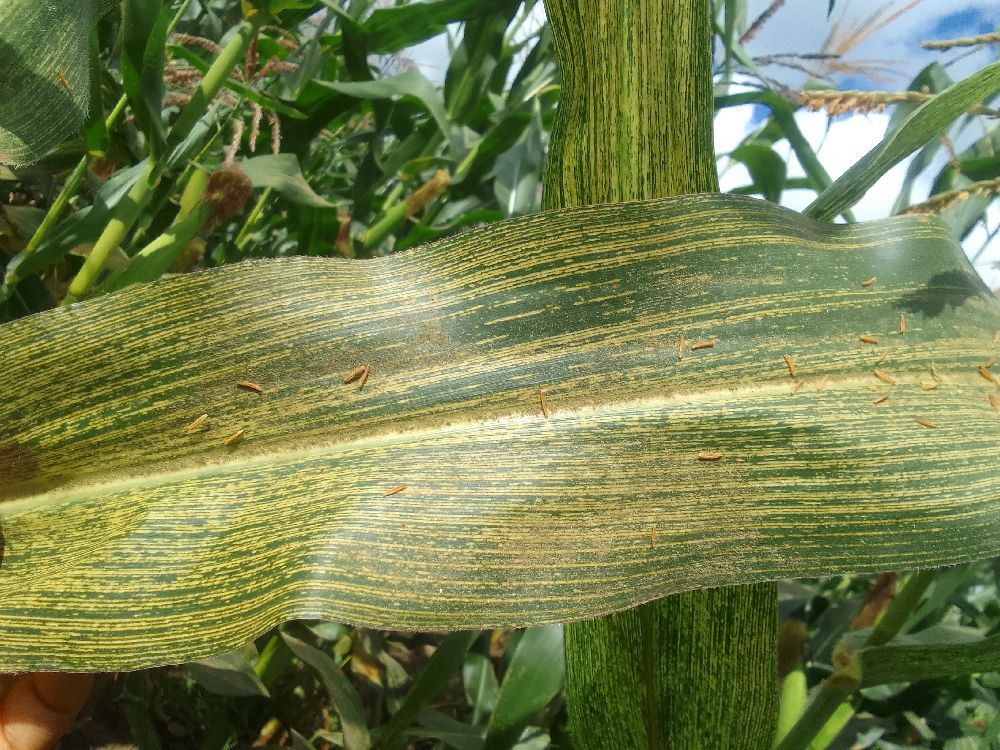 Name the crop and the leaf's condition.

maize, maize streak virus
